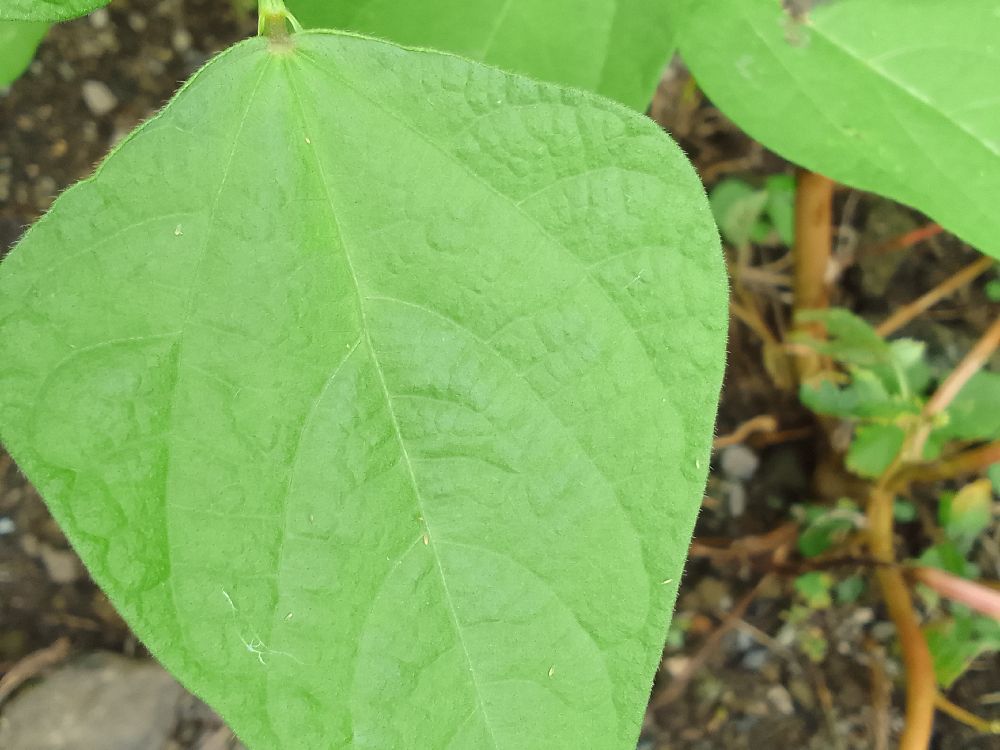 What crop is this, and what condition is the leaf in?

common bean, healthy
